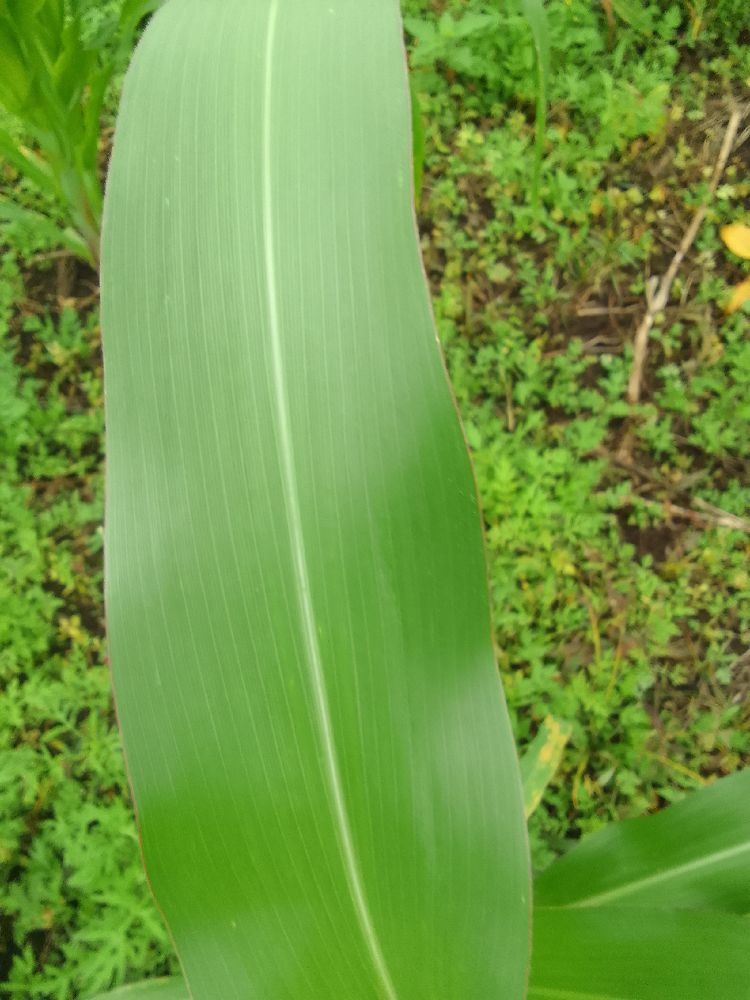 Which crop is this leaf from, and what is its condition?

maize, healthy
